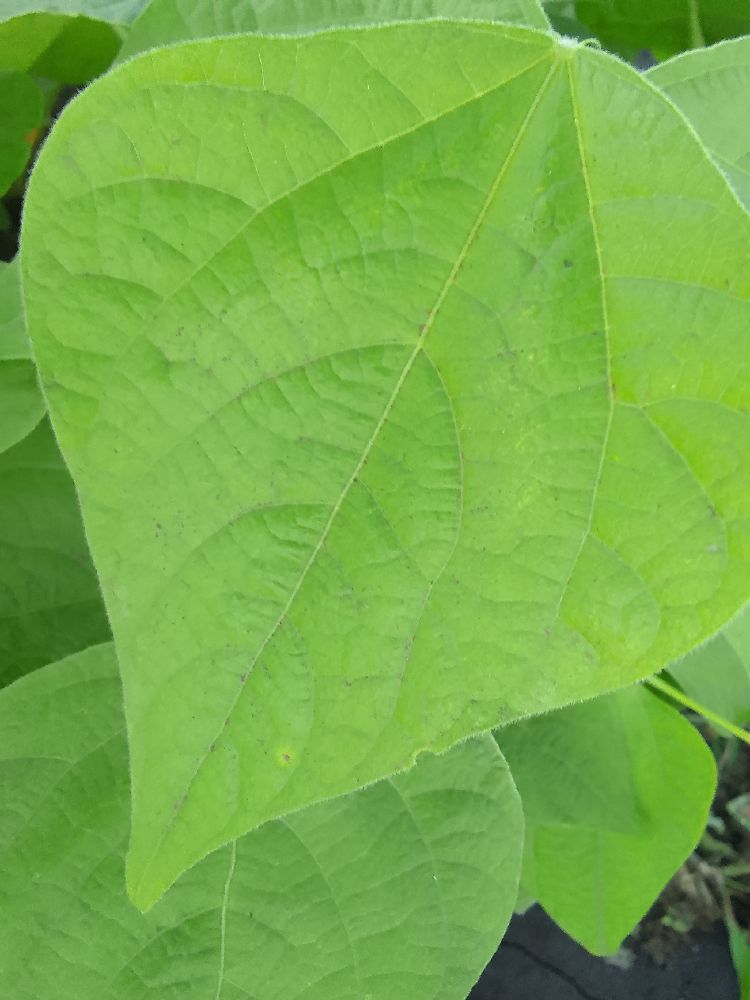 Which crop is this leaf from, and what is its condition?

common bean, healthy
